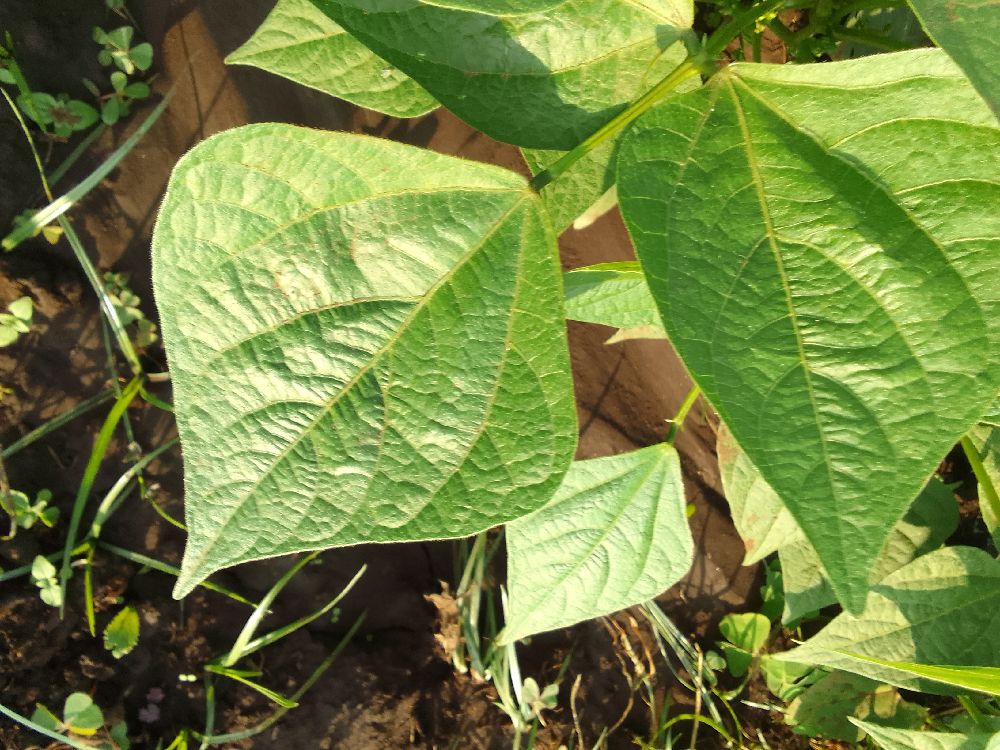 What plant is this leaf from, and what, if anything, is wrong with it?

common bean, healthy
